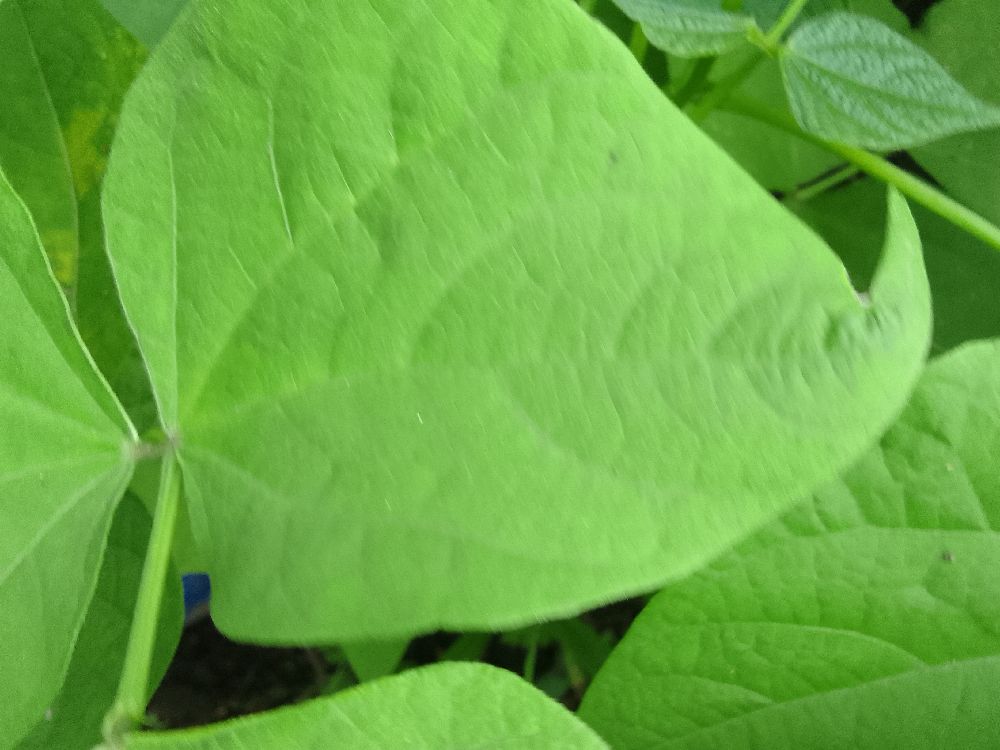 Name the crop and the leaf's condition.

common bean, healthy
